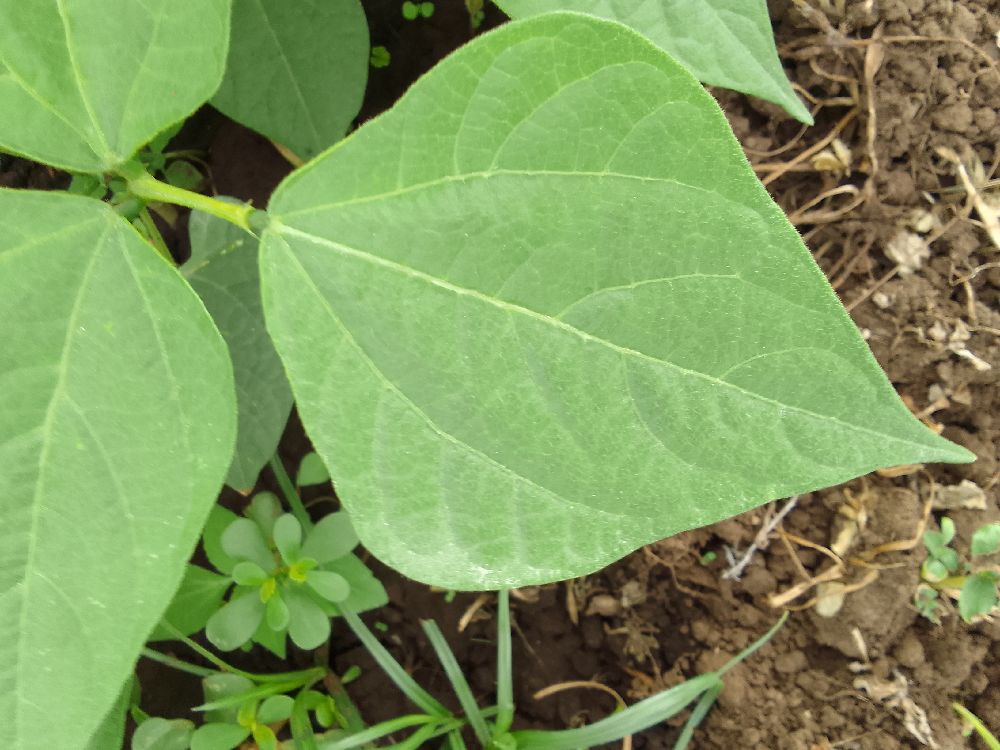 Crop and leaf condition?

common bean, healthy
